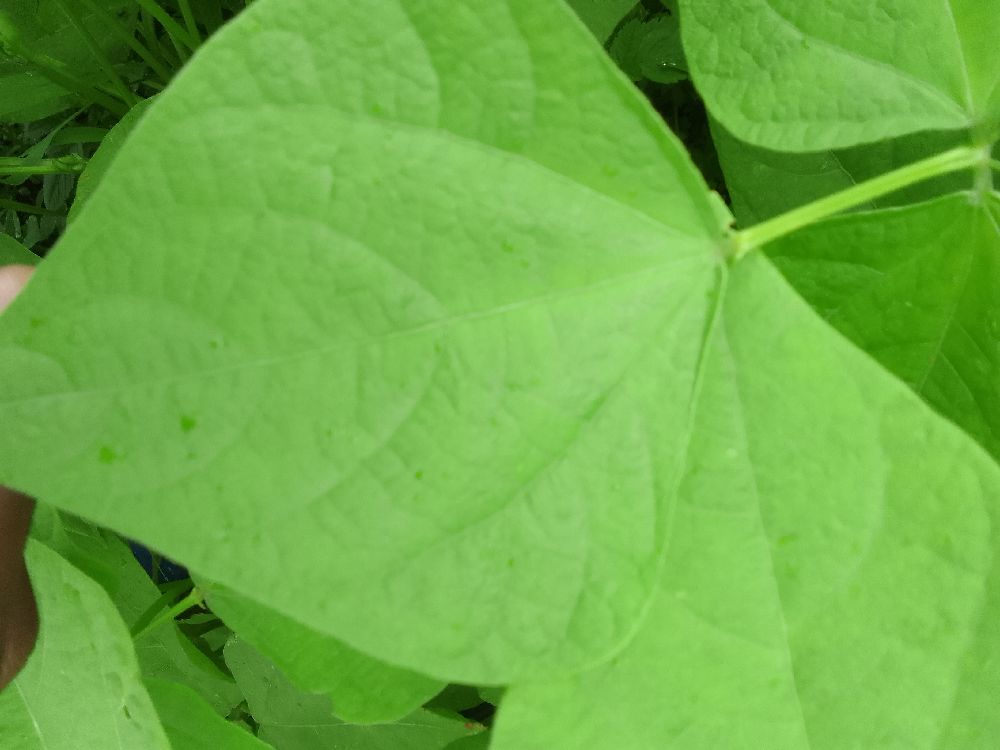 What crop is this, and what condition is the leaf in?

common bean, healthy
